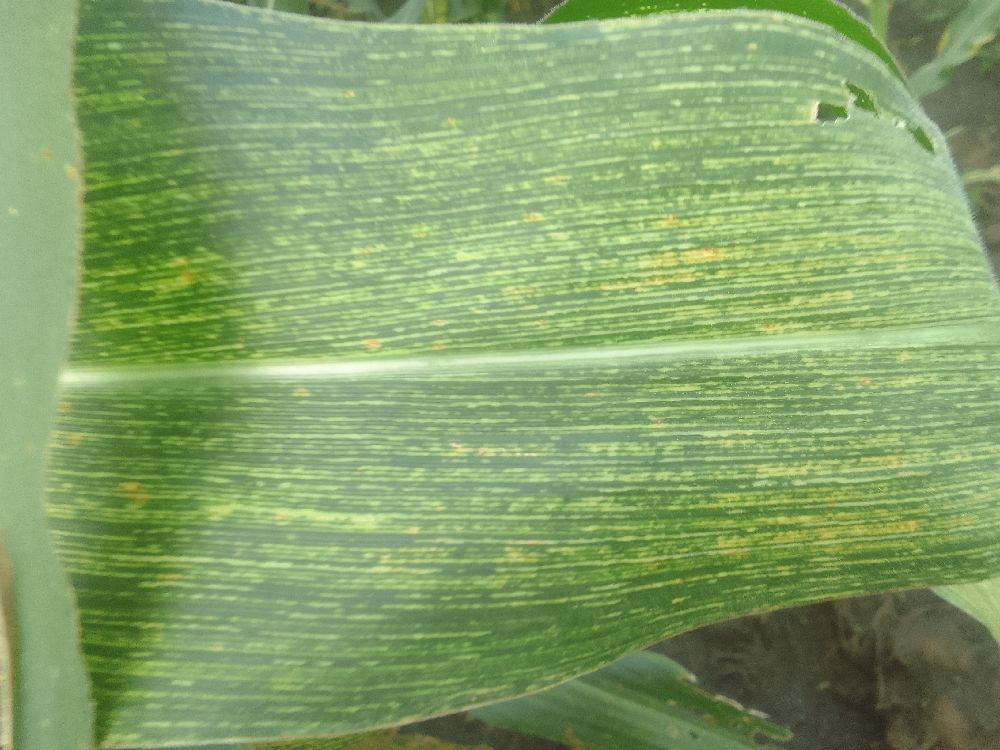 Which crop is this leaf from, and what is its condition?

maize, maize streak virus
